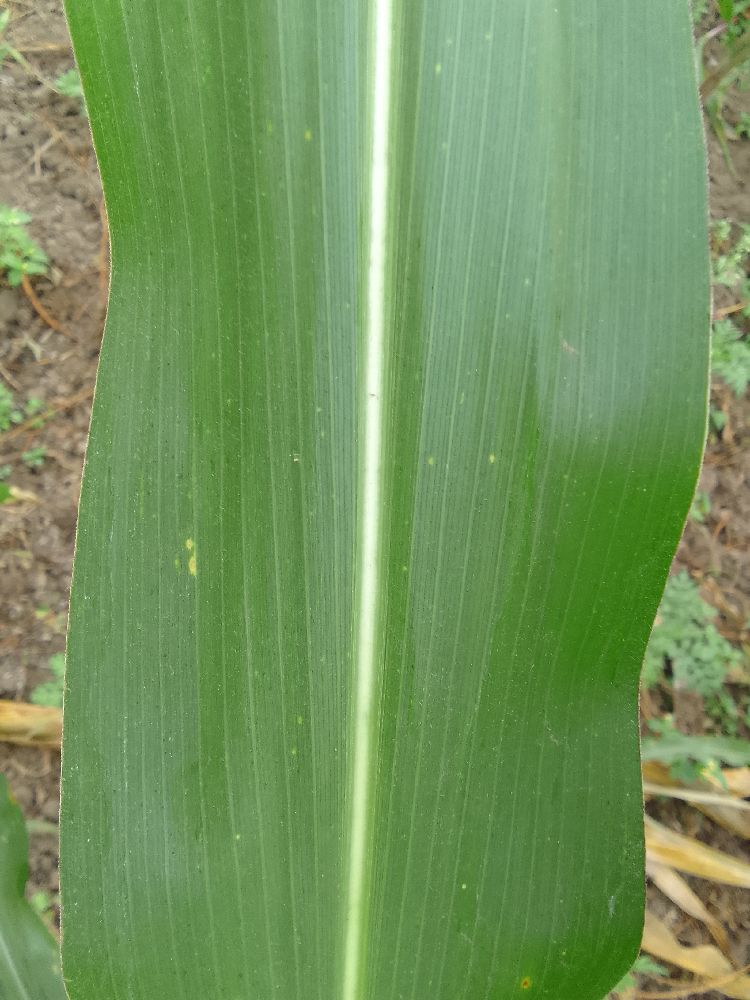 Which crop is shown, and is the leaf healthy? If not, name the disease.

maize, healthy
